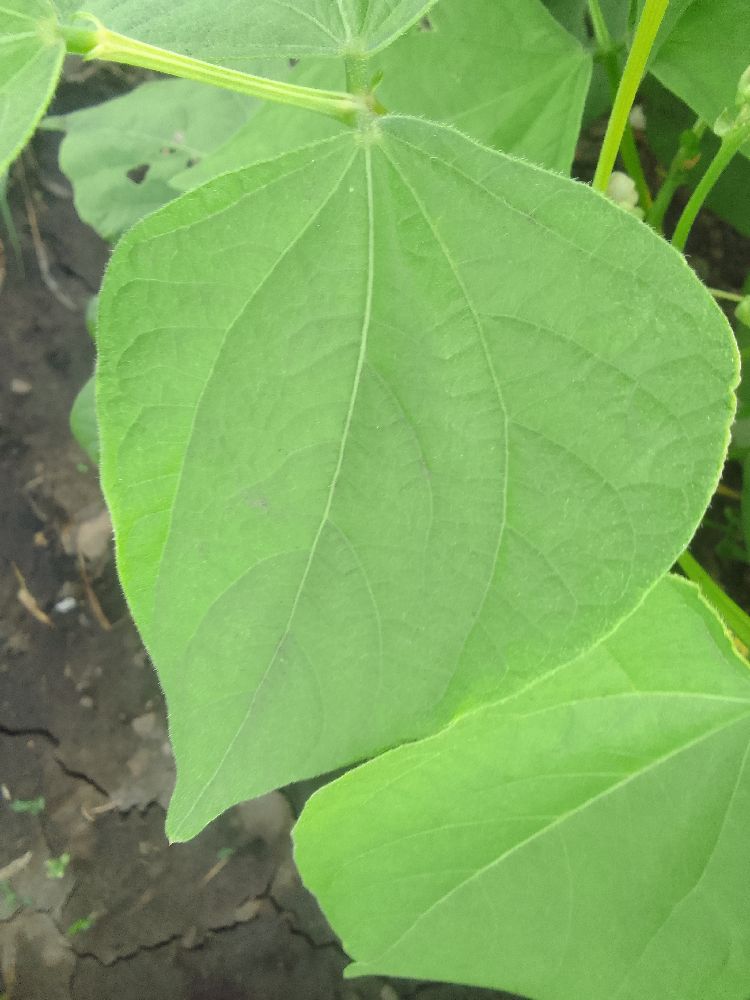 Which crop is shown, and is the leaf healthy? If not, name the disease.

common bean, healthy
